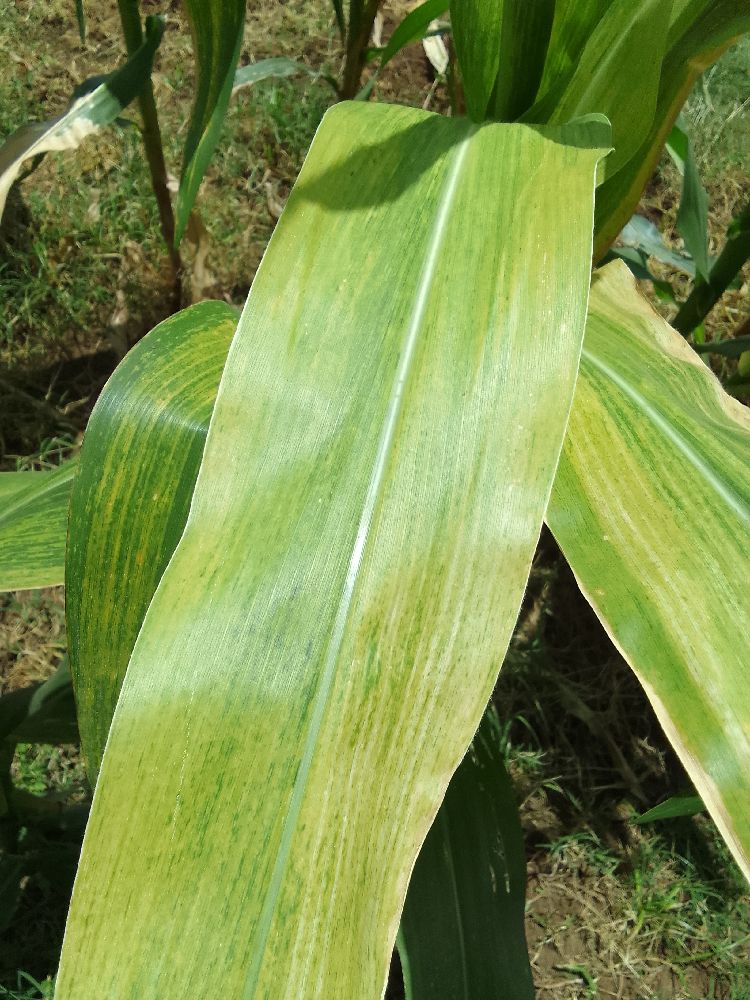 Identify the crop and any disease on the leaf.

maize, maize lethal necrosis
